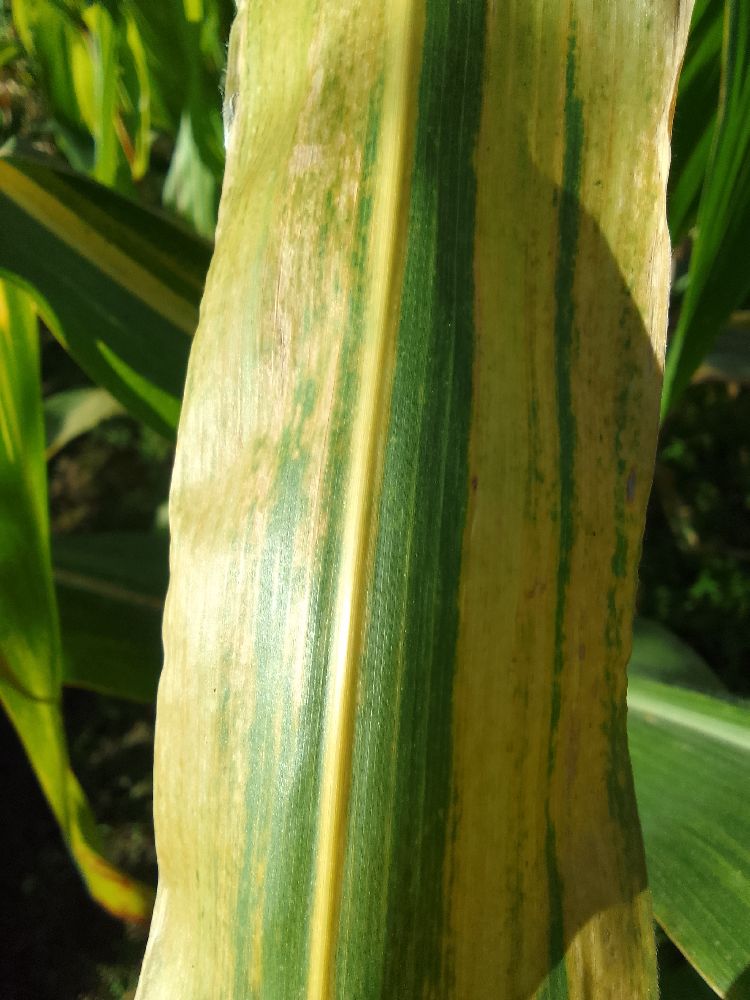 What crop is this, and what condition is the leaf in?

maize, maize lethal necrosis
